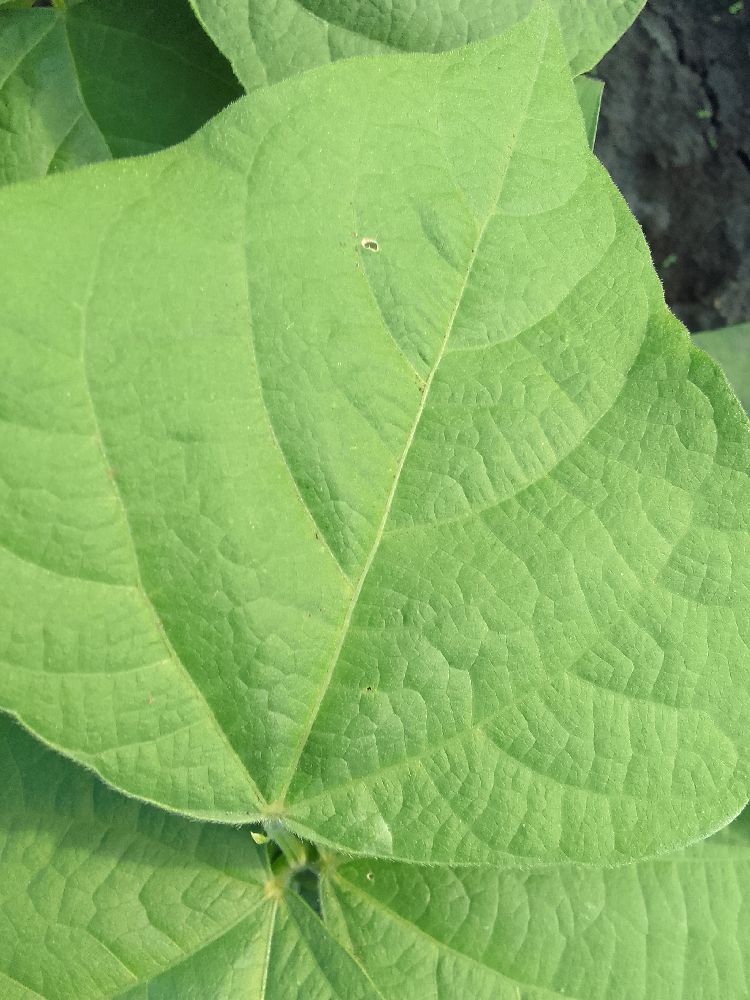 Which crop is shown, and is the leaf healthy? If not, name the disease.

common bean, healthy
